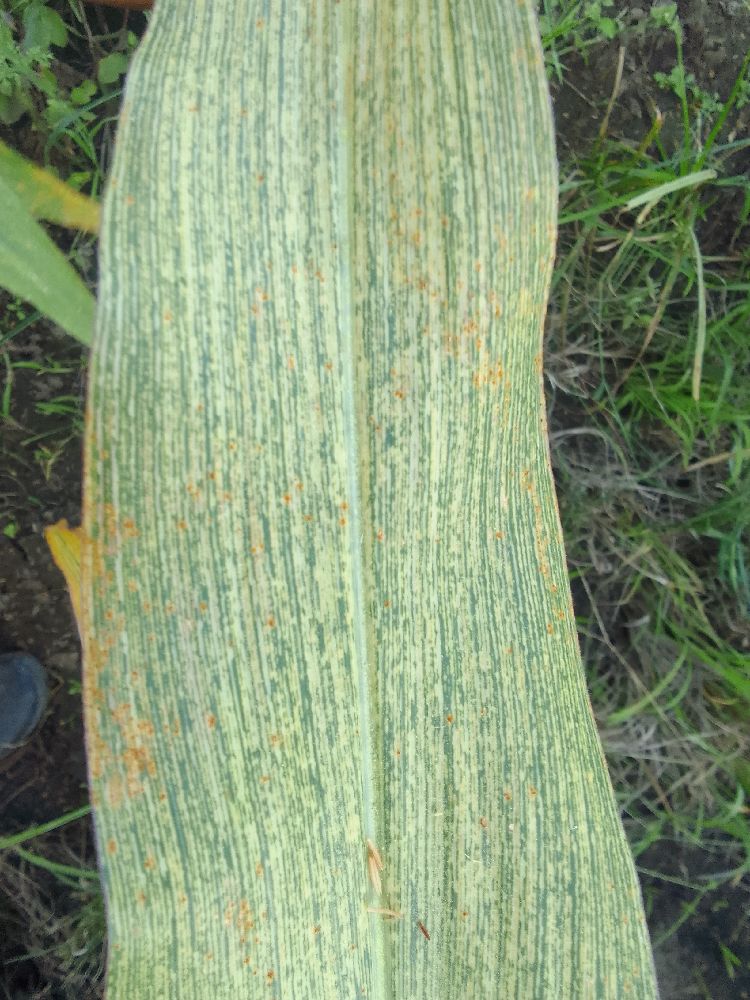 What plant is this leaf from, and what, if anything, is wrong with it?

maize, maize streak virus
